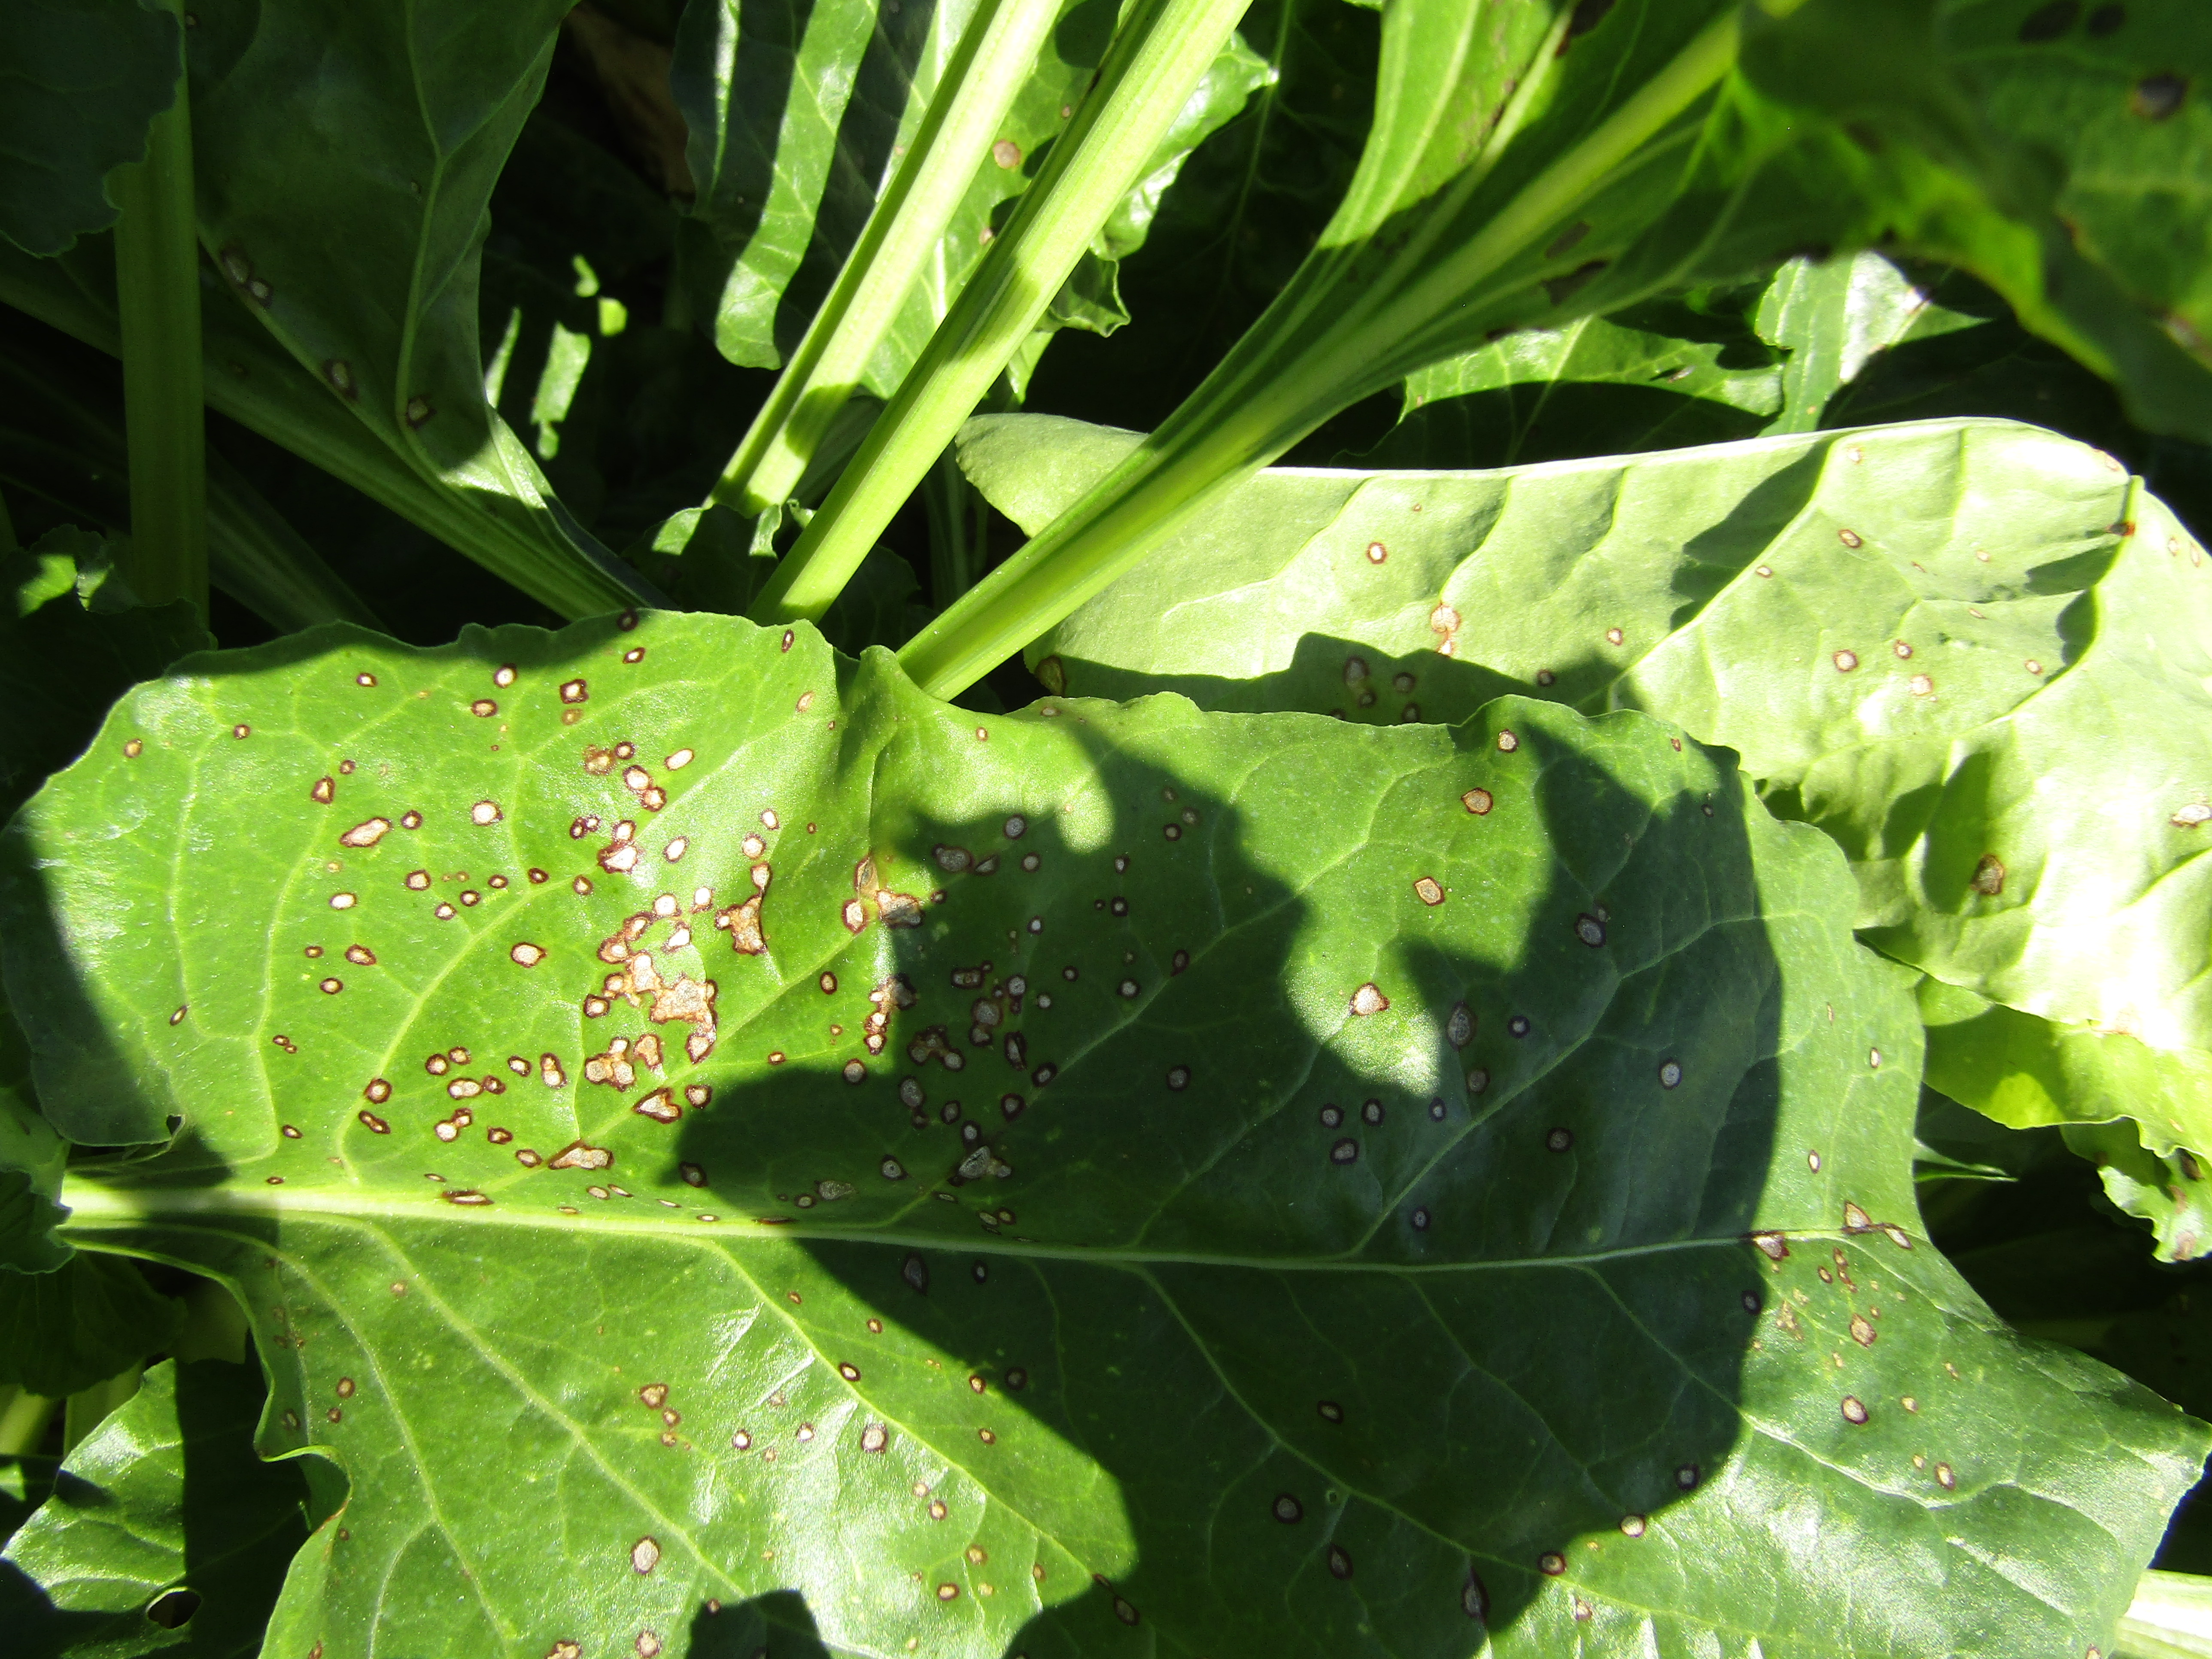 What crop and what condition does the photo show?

beet, cercospora
